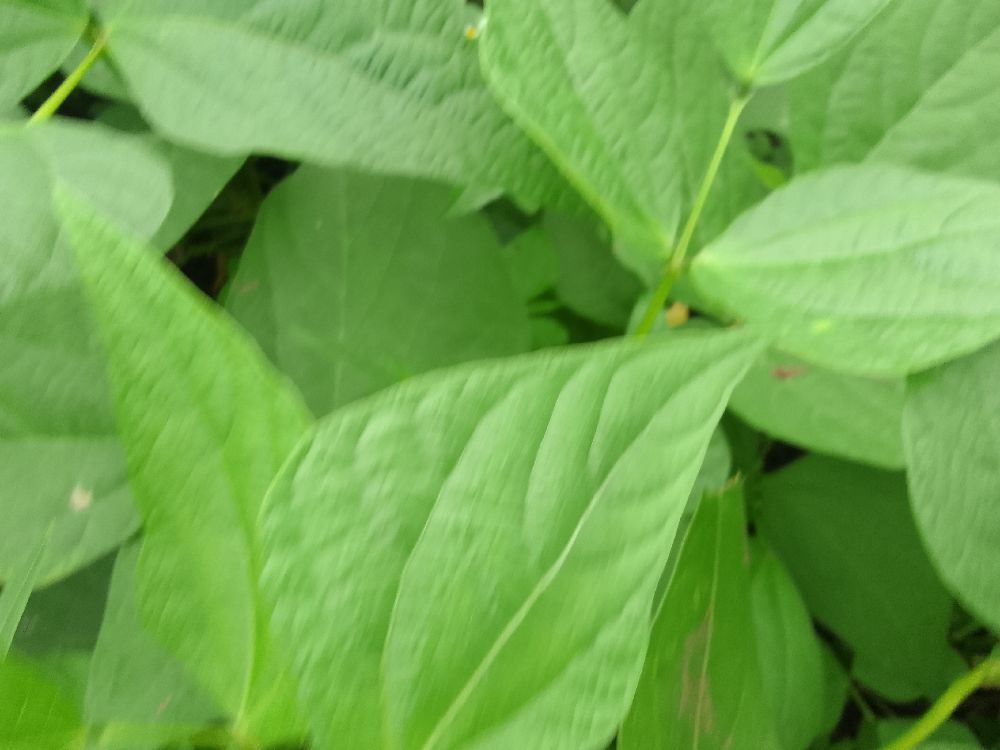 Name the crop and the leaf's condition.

common bean, healthy
